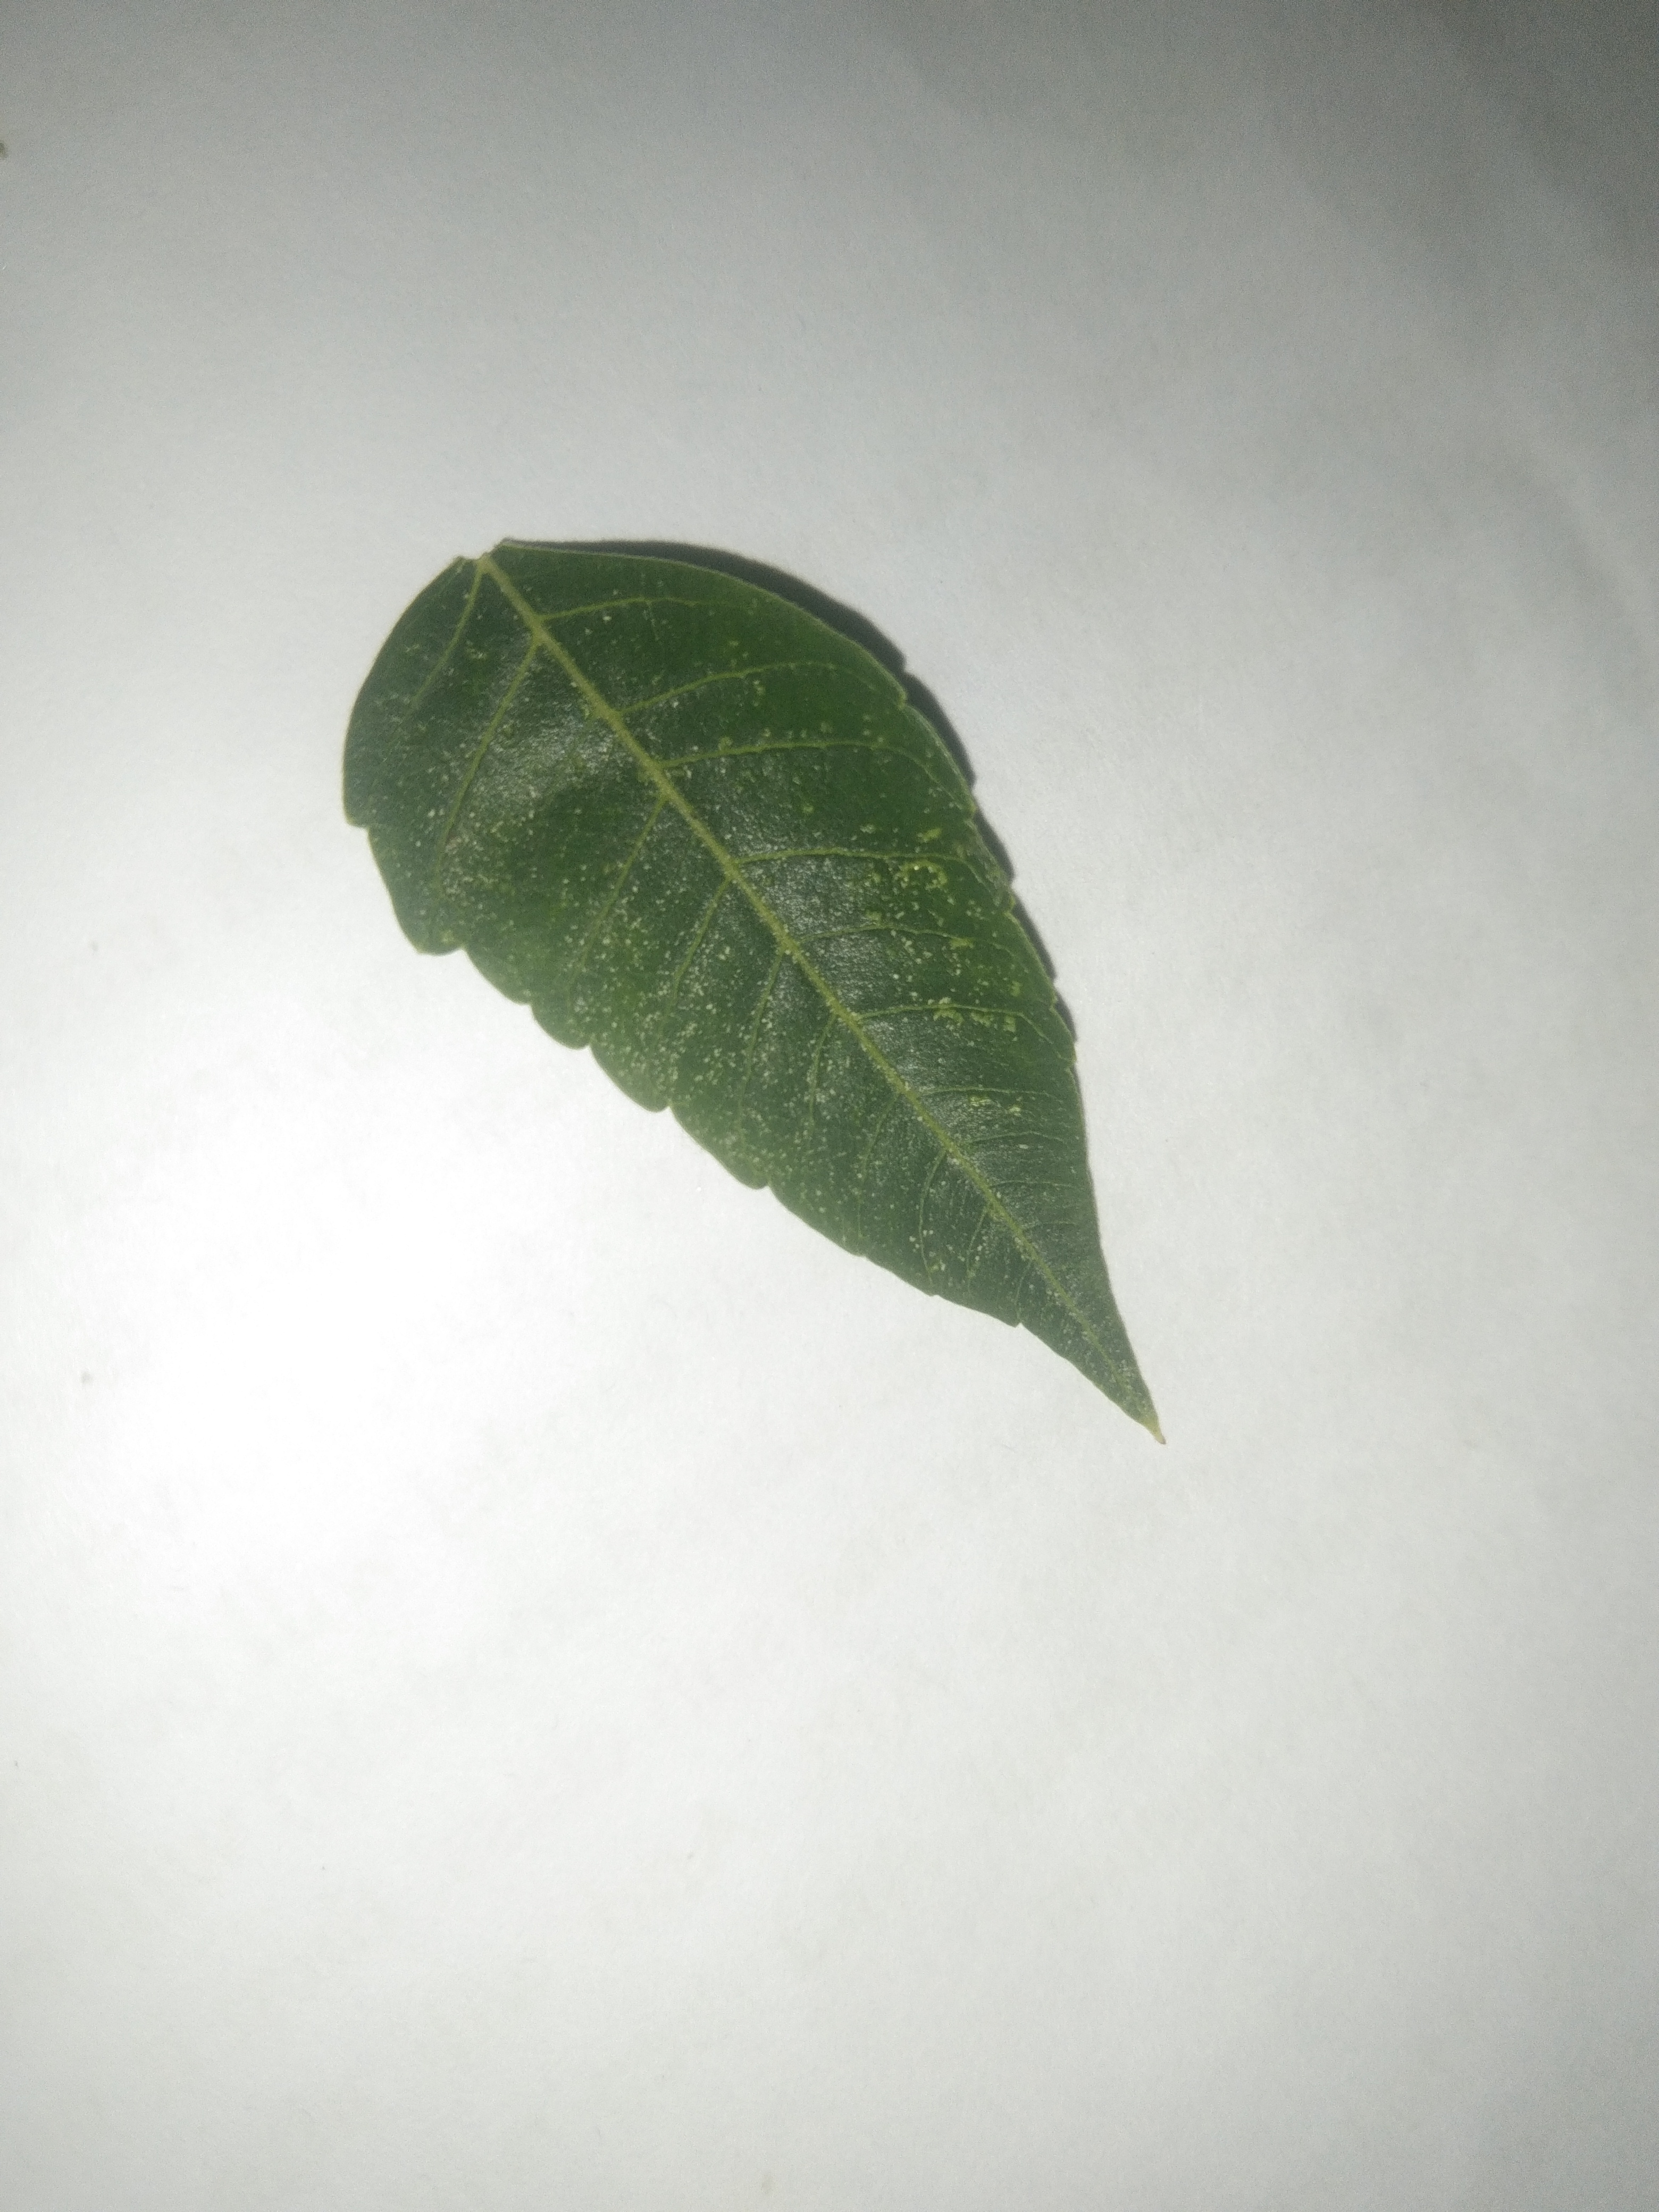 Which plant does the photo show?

neem
